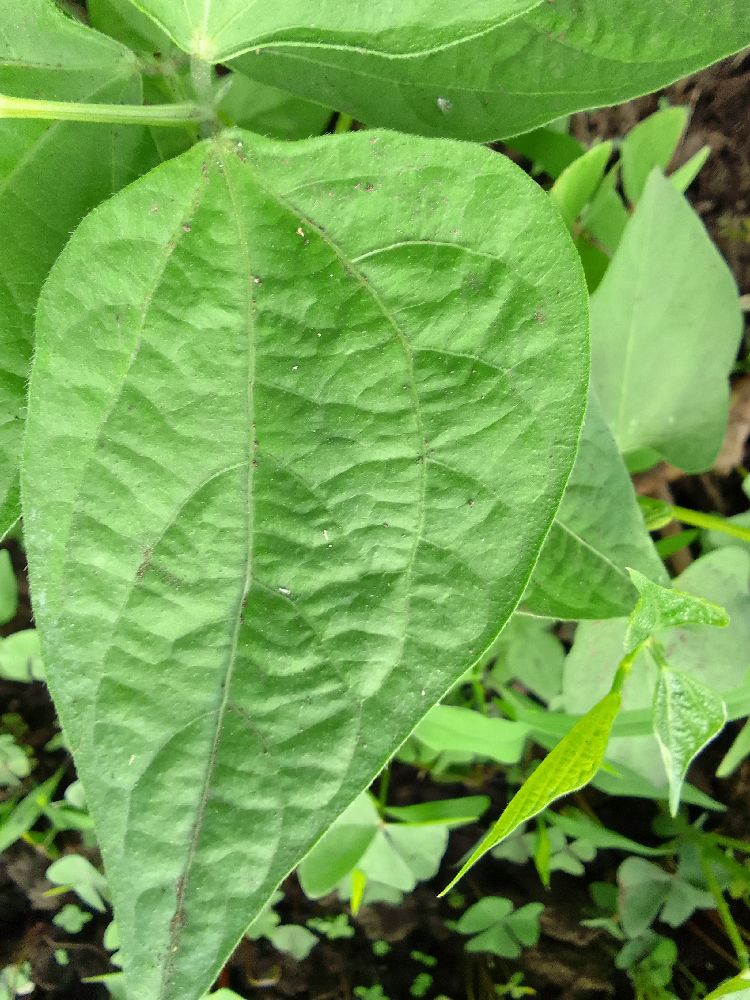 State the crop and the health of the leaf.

common bean, healthy
